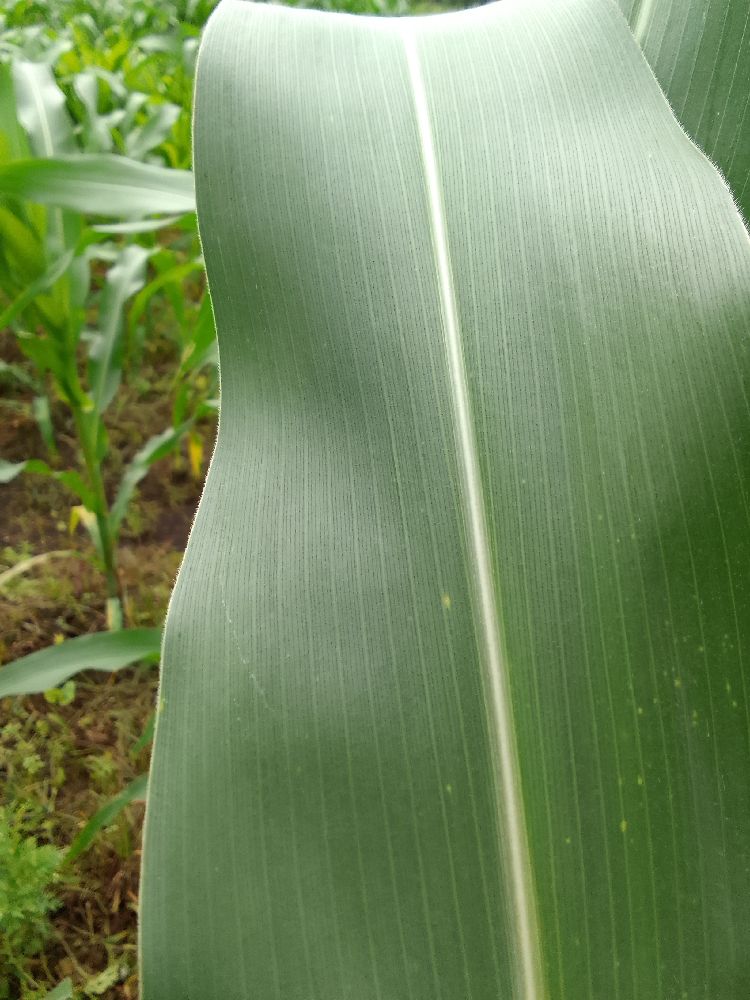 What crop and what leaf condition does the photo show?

maize, healthy
